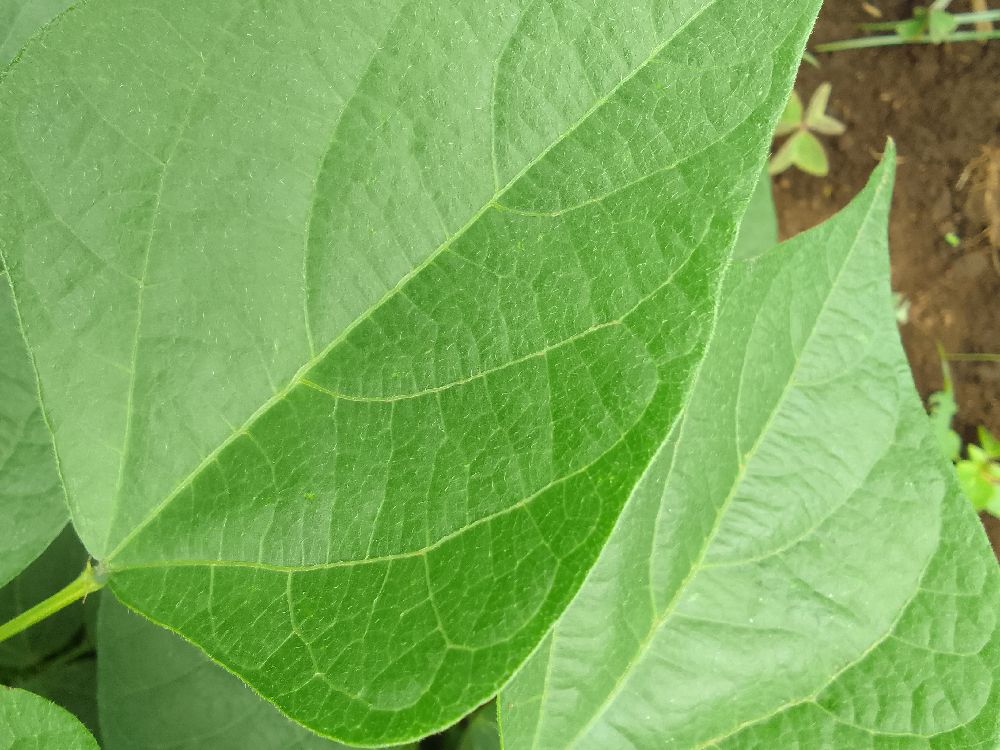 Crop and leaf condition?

common bean, healthy
